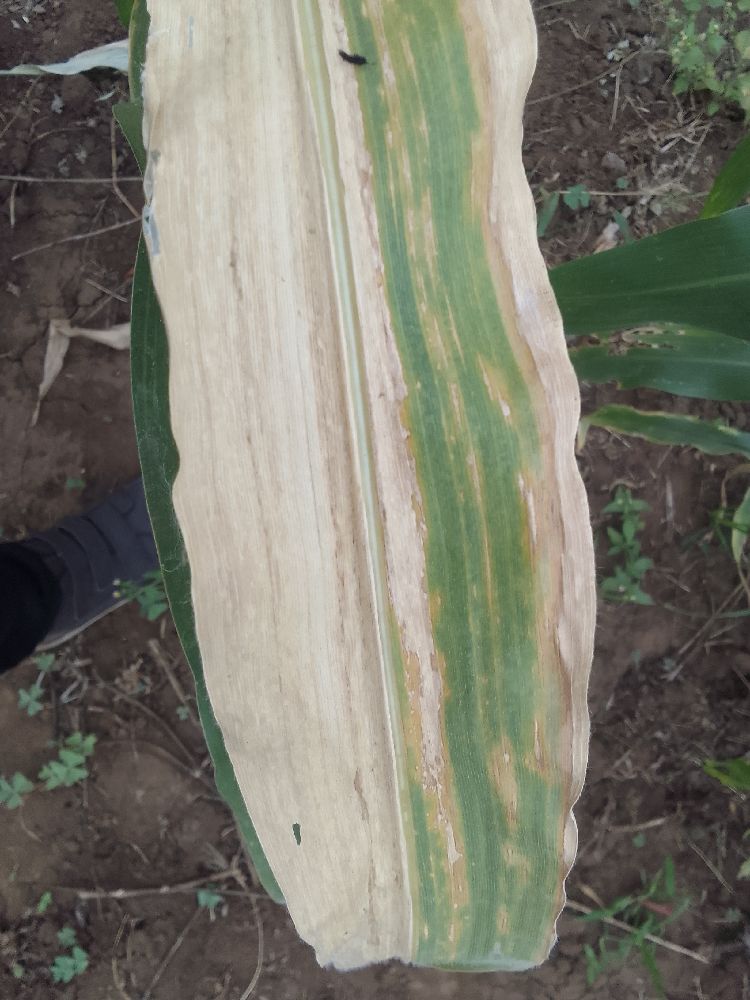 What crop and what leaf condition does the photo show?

maize, maize lethal necrosis
